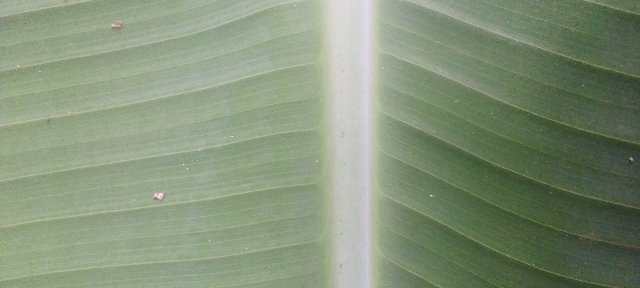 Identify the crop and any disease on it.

banana, healthy
